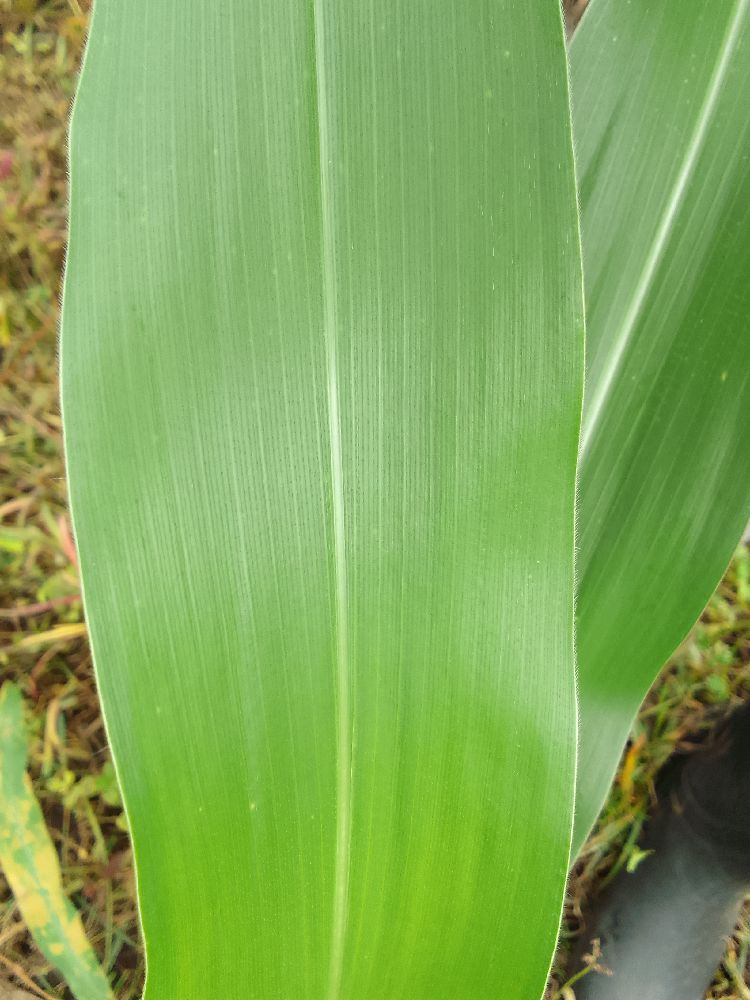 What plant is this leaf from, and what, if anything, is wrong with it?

maize, healthy
